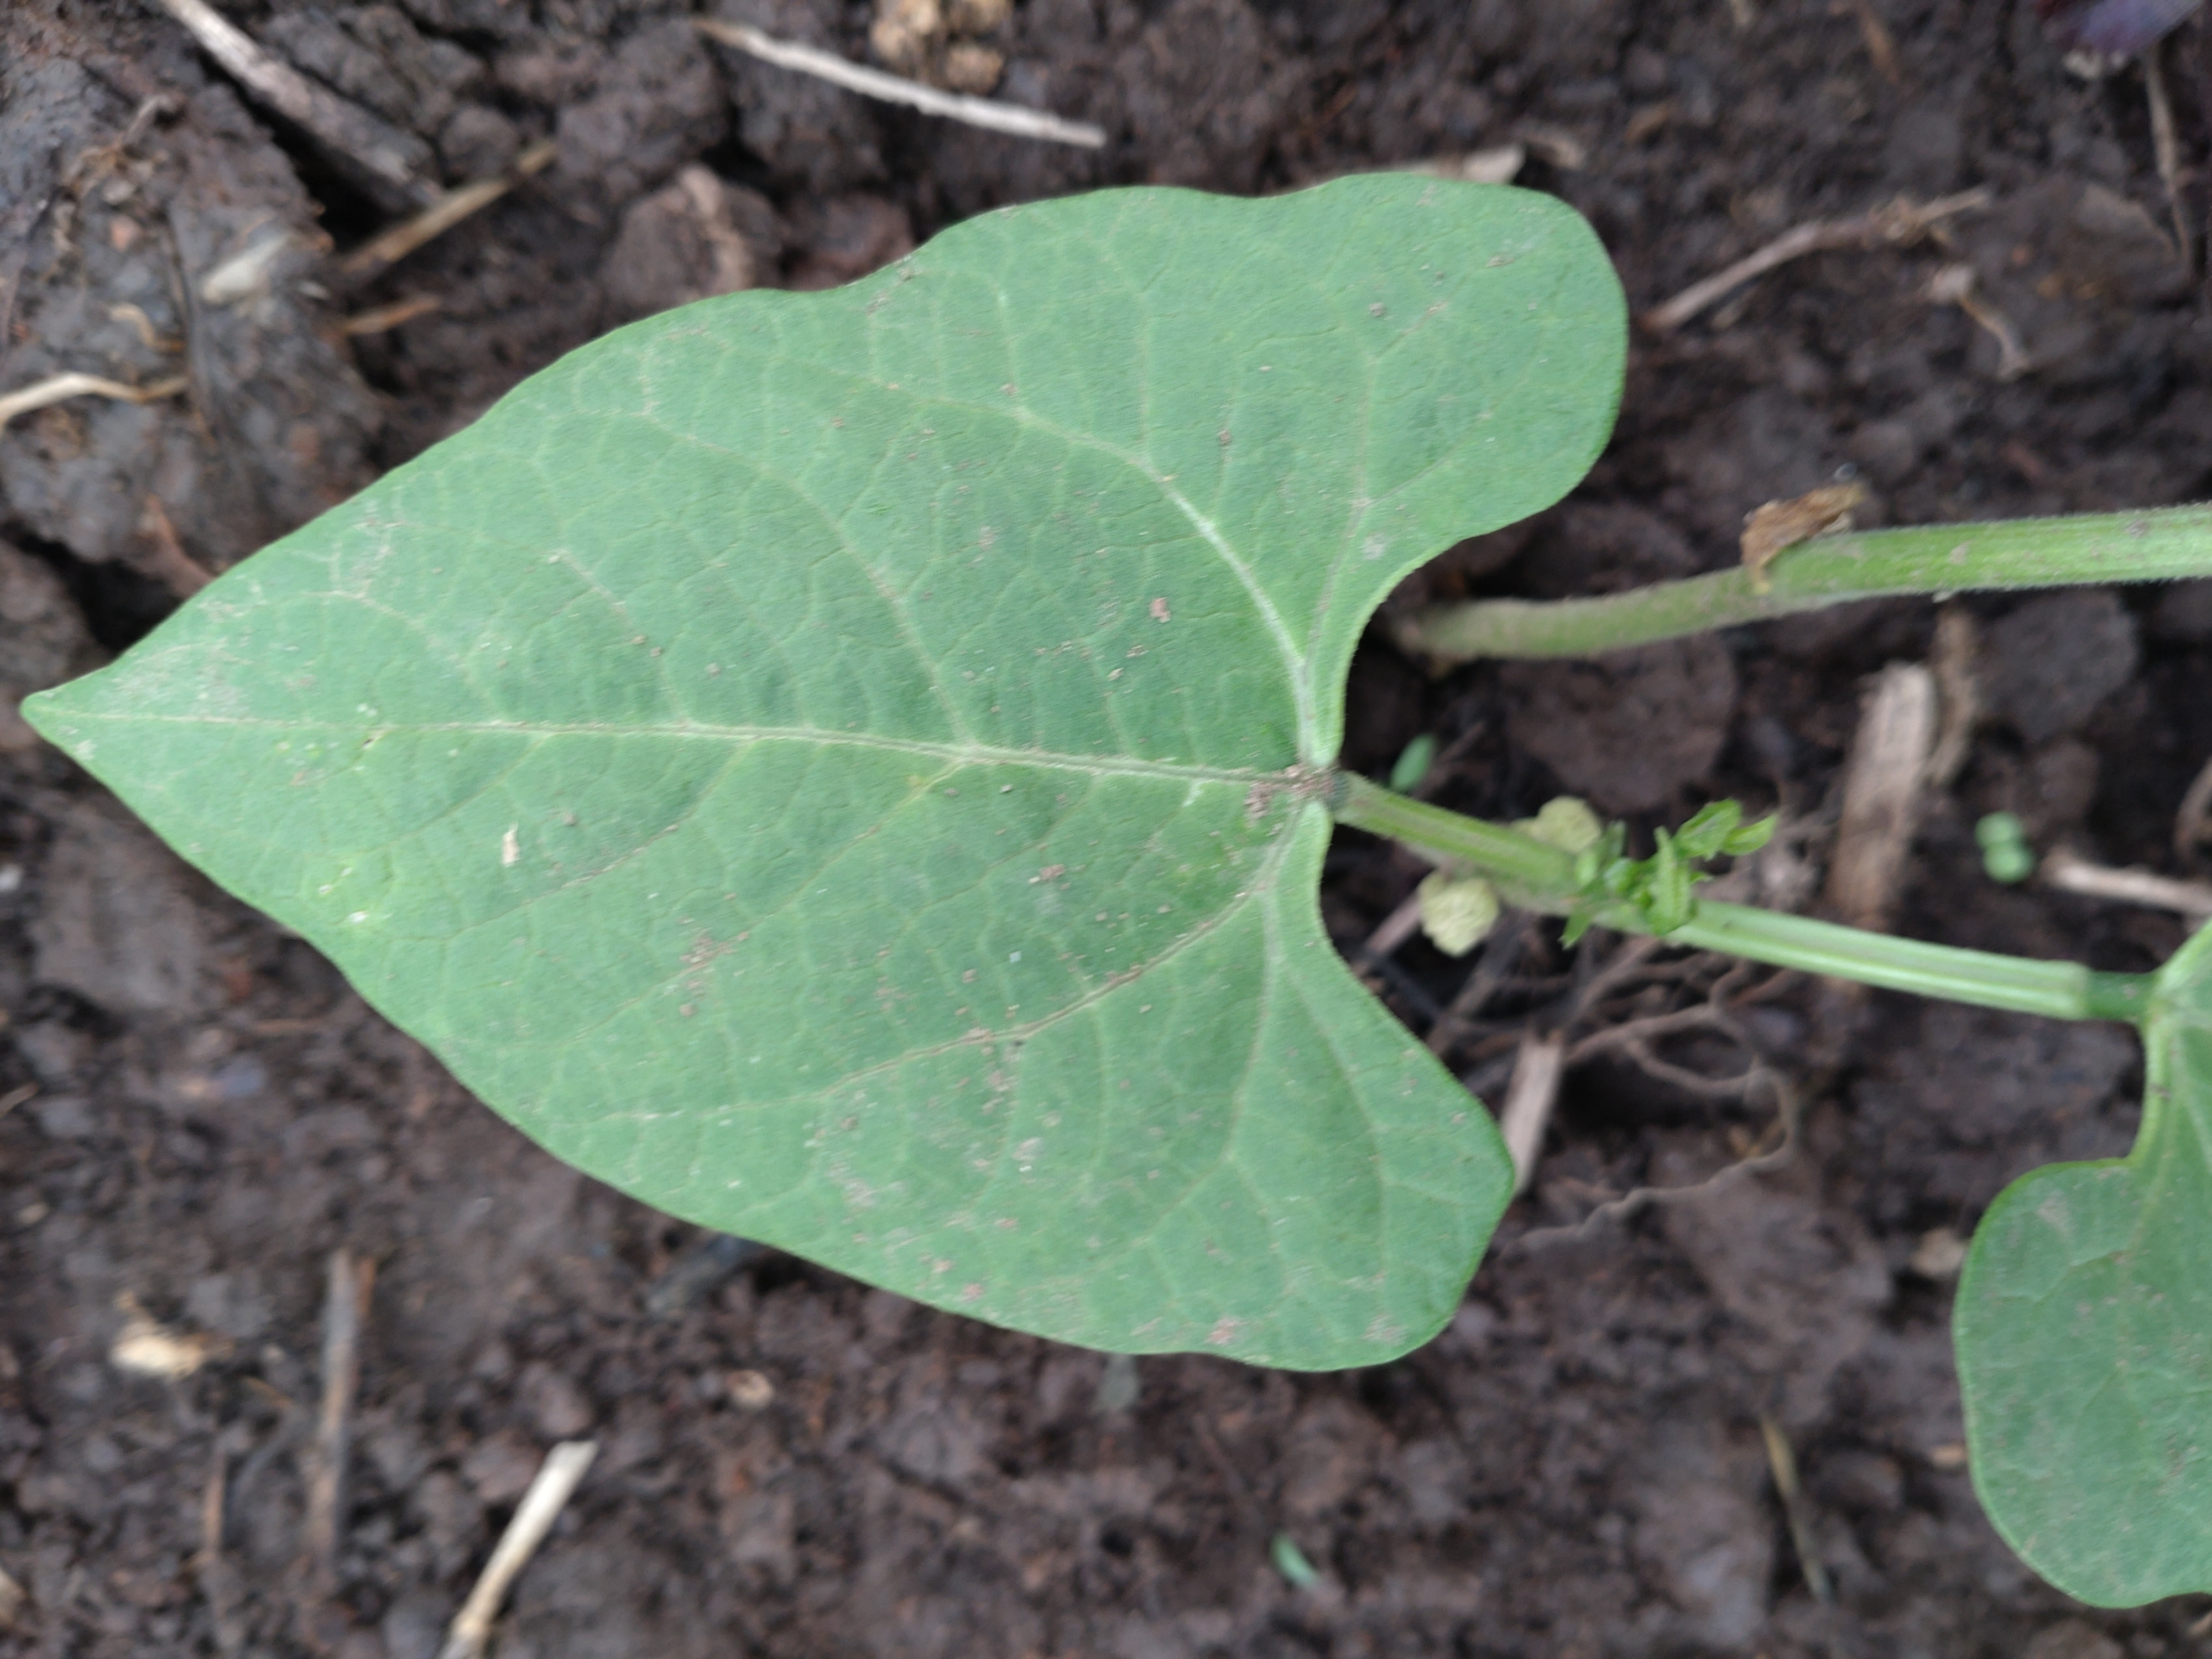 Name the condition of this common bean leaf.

healthy
